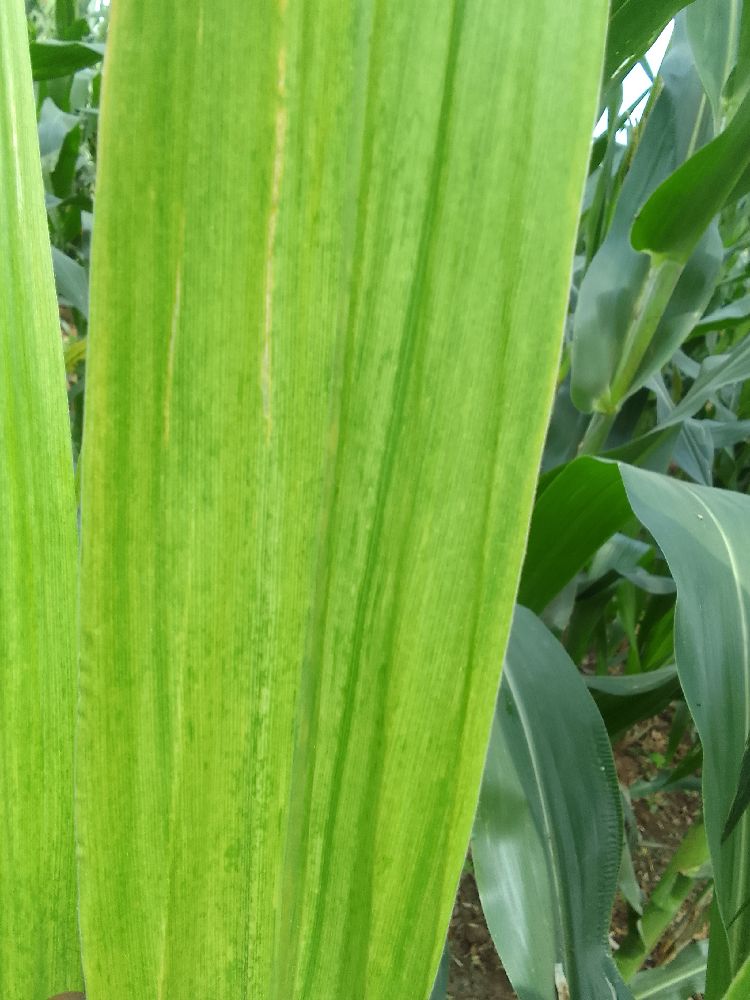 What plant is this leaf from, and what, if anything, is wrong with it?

maize, maize lethal necrosis
